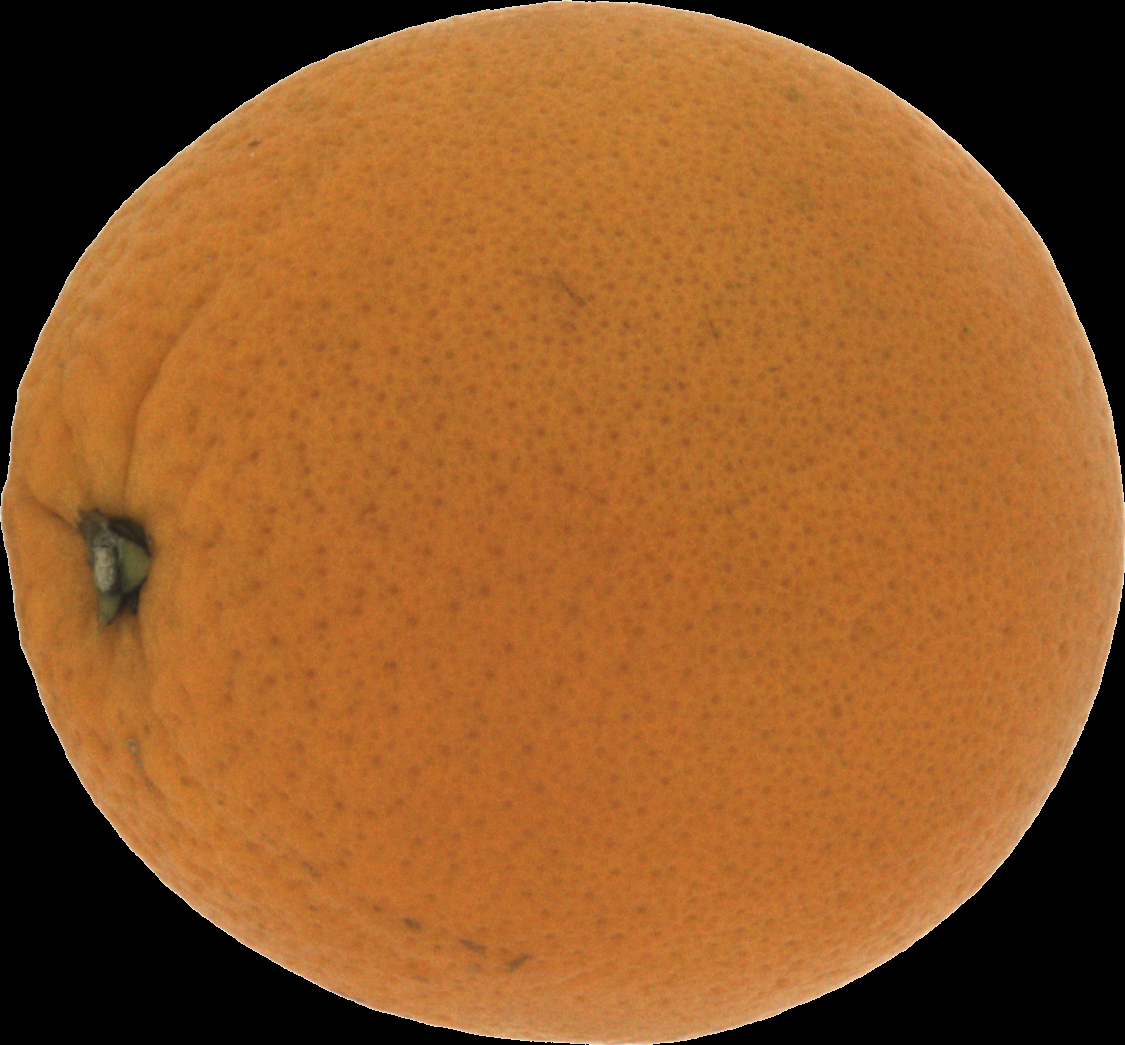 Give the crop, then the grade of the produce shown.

orange, good
